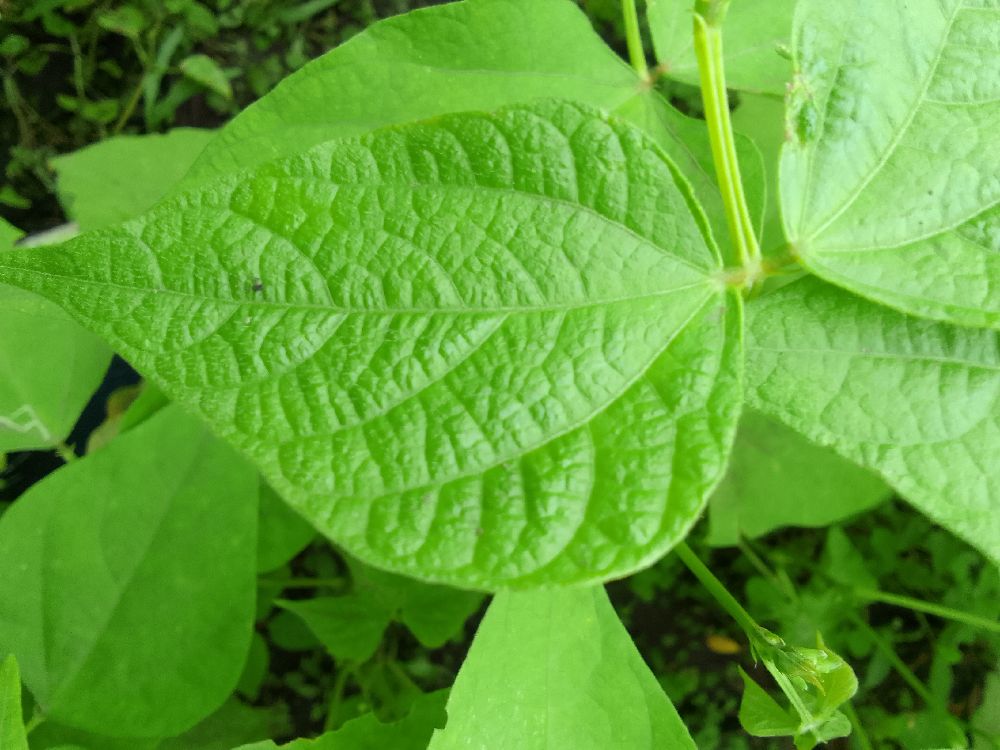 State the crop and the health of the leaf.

common bean, healthy
